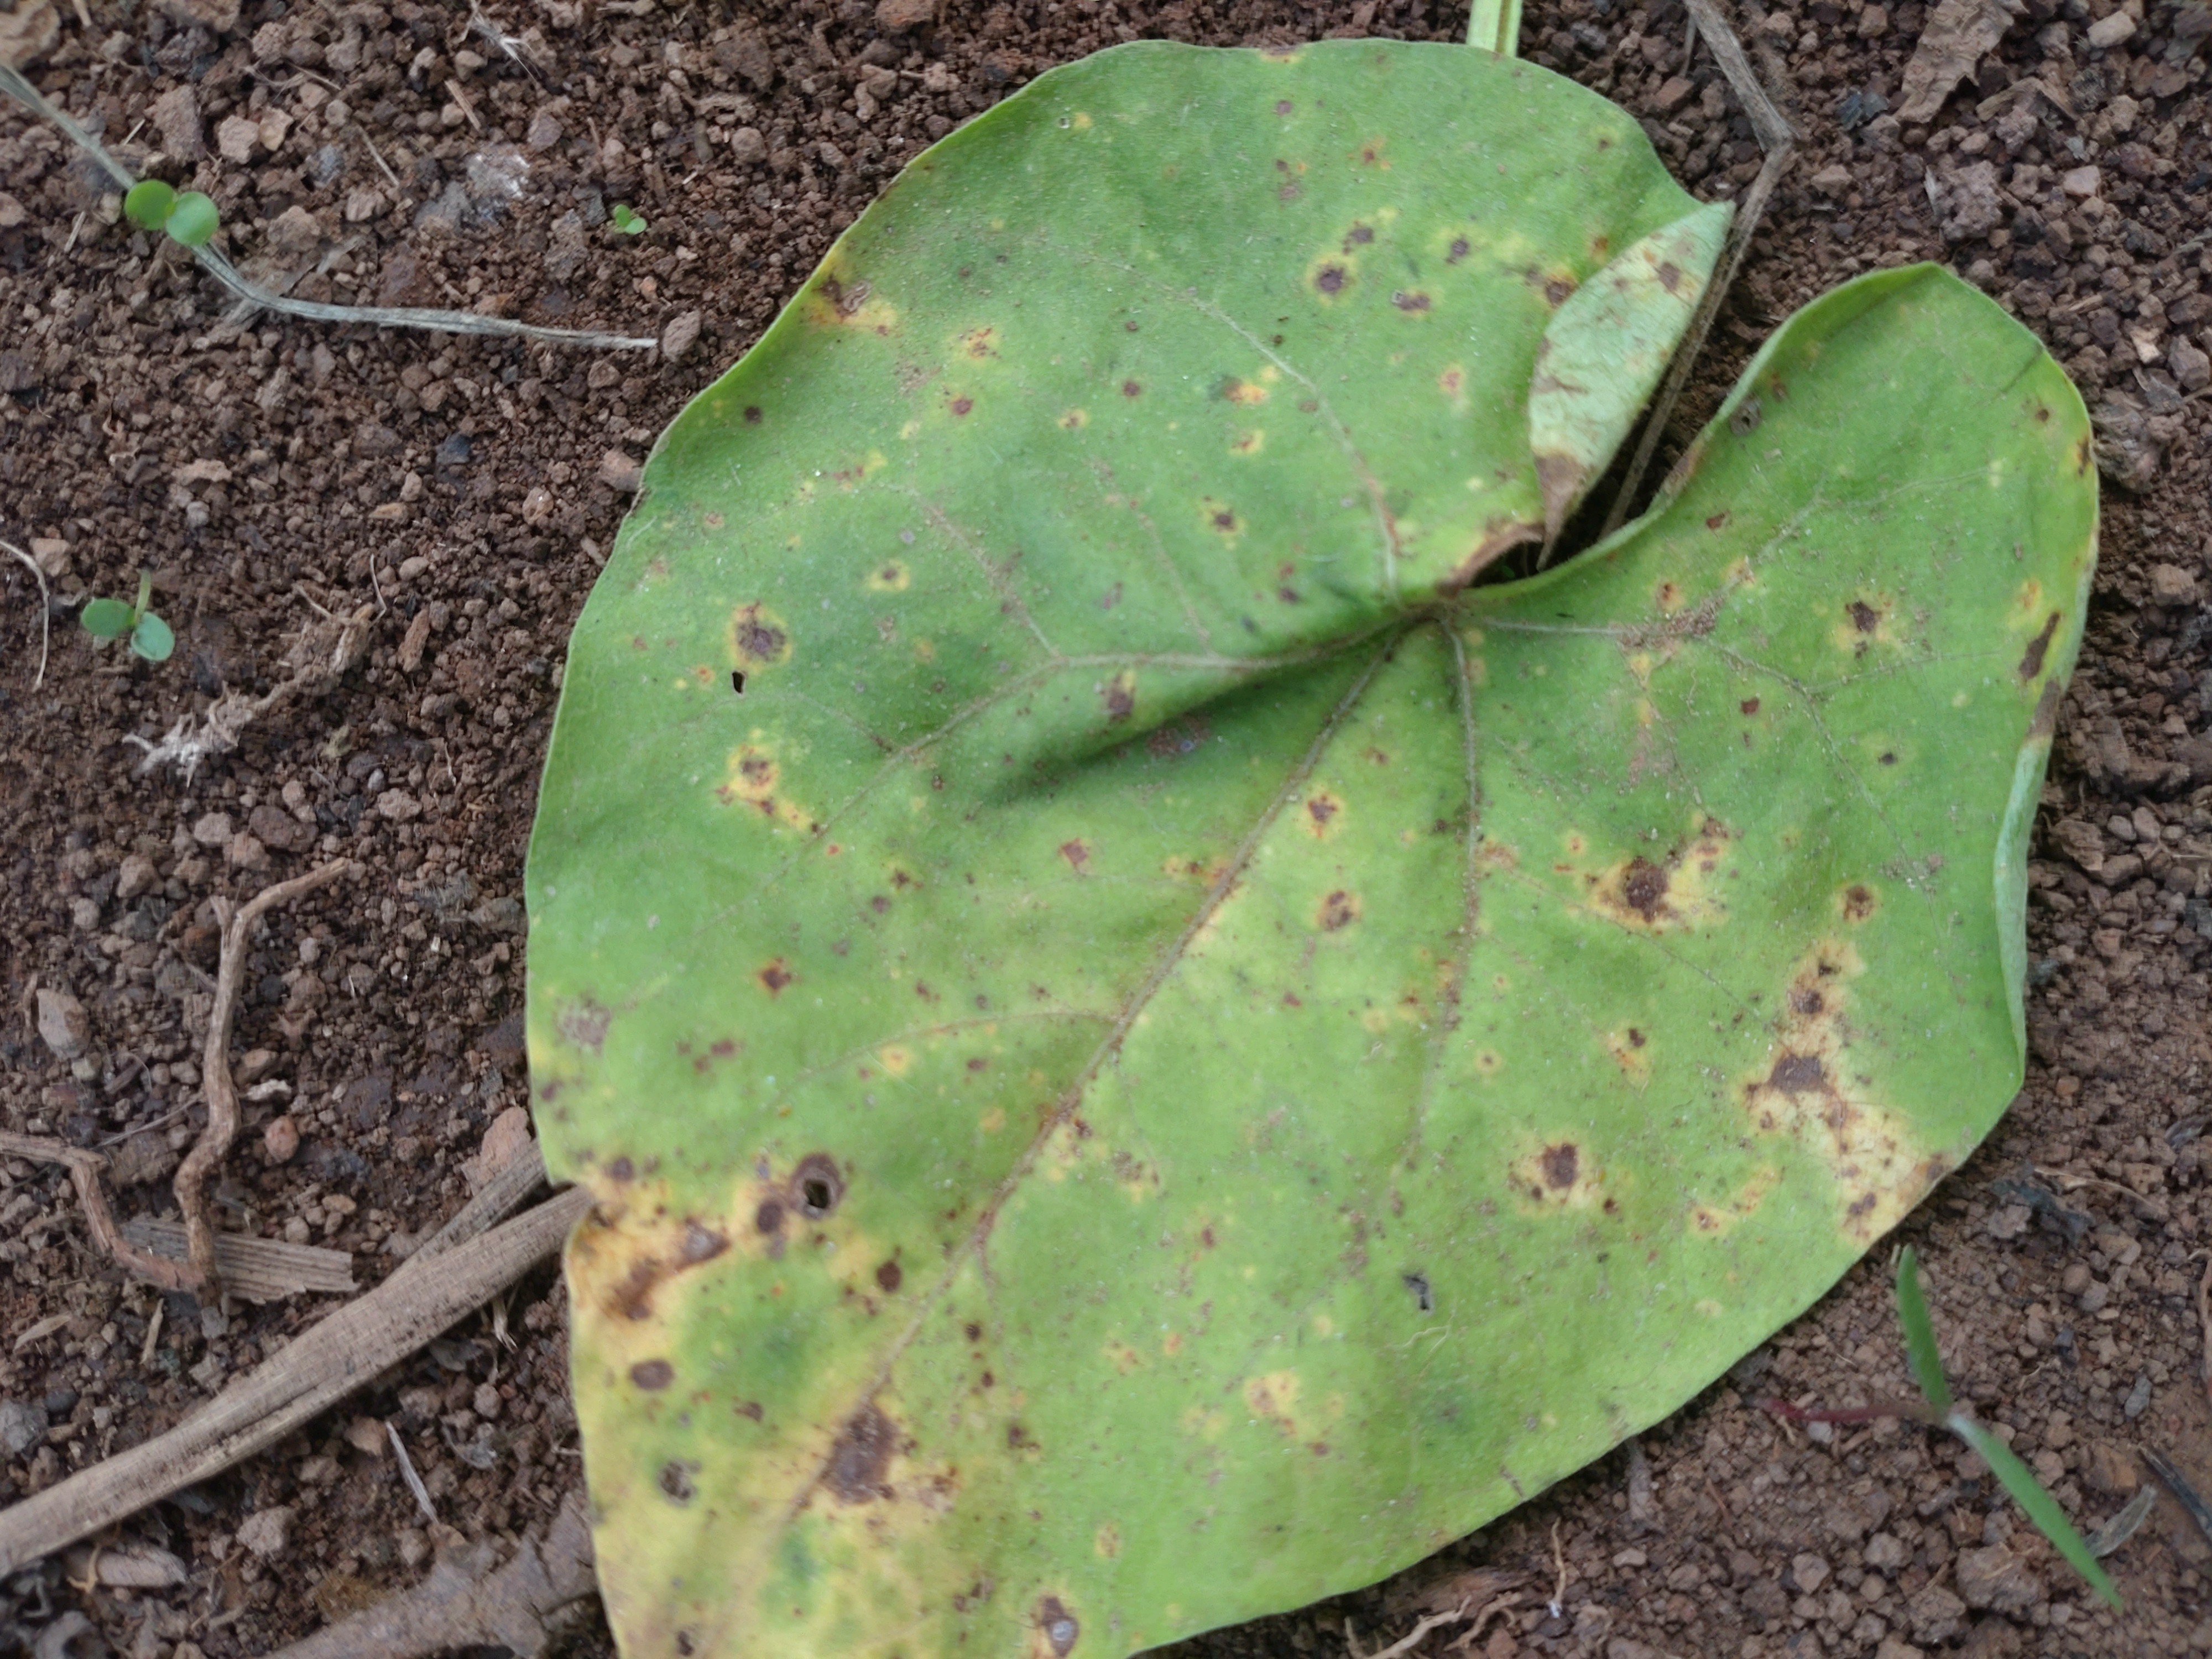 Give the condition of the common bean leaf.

rust
